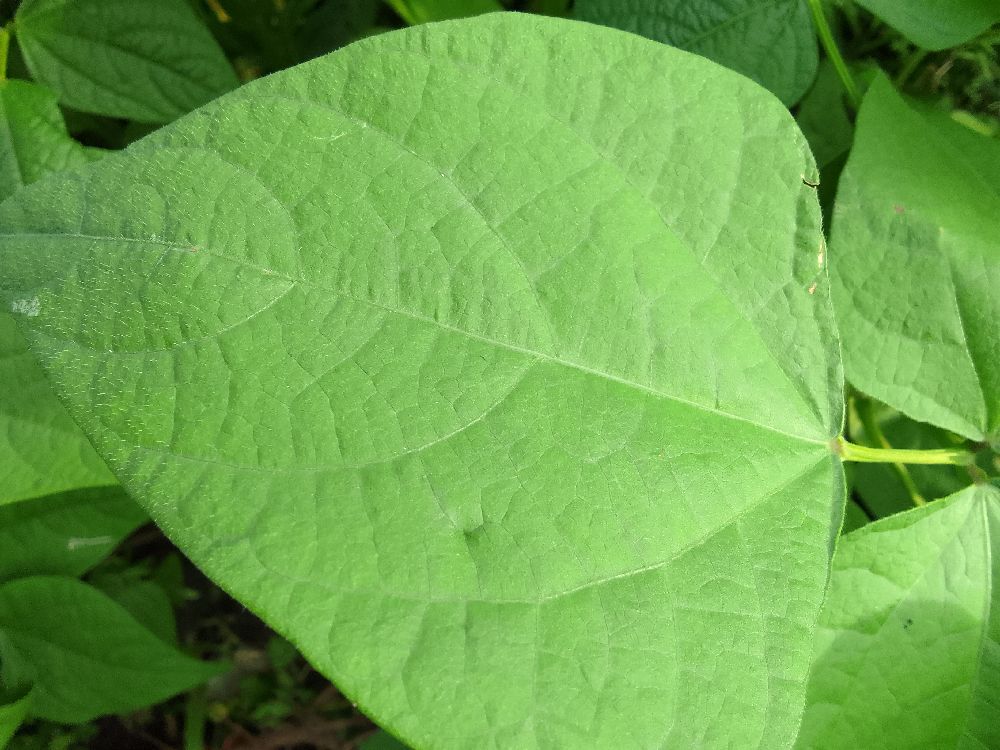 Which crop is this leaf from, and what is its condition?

common bean, healthy
